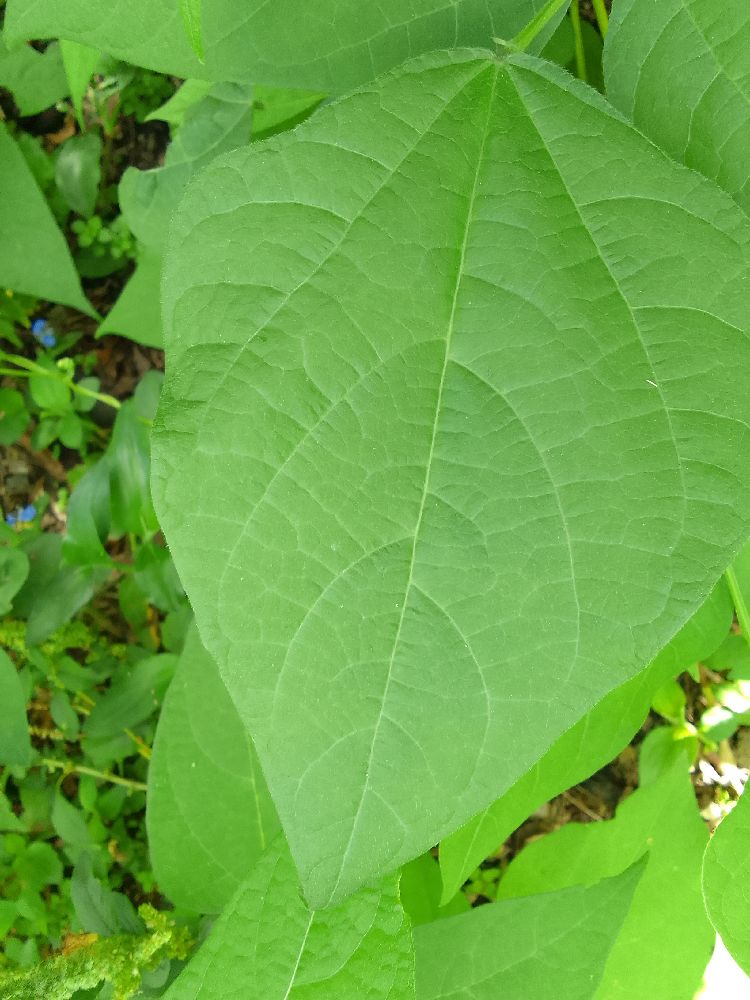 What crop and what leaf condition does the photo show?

common bean, healthy
